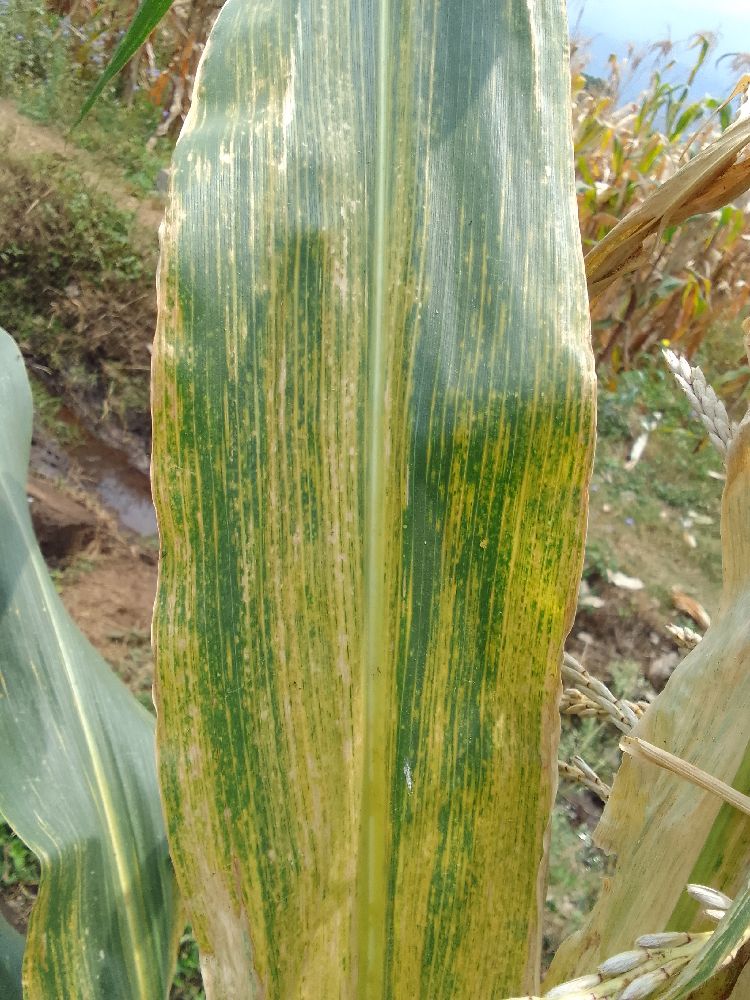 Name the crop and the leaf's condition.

maize, maize lethal necrosis
